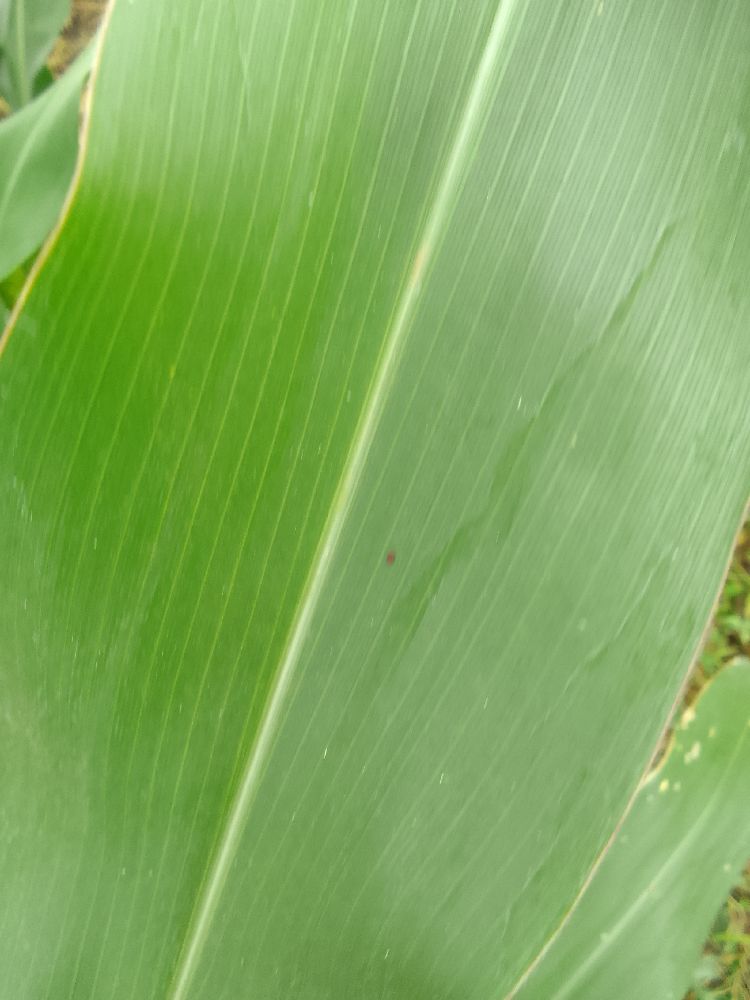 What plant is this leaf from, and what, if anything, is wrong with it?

maize, healthy
